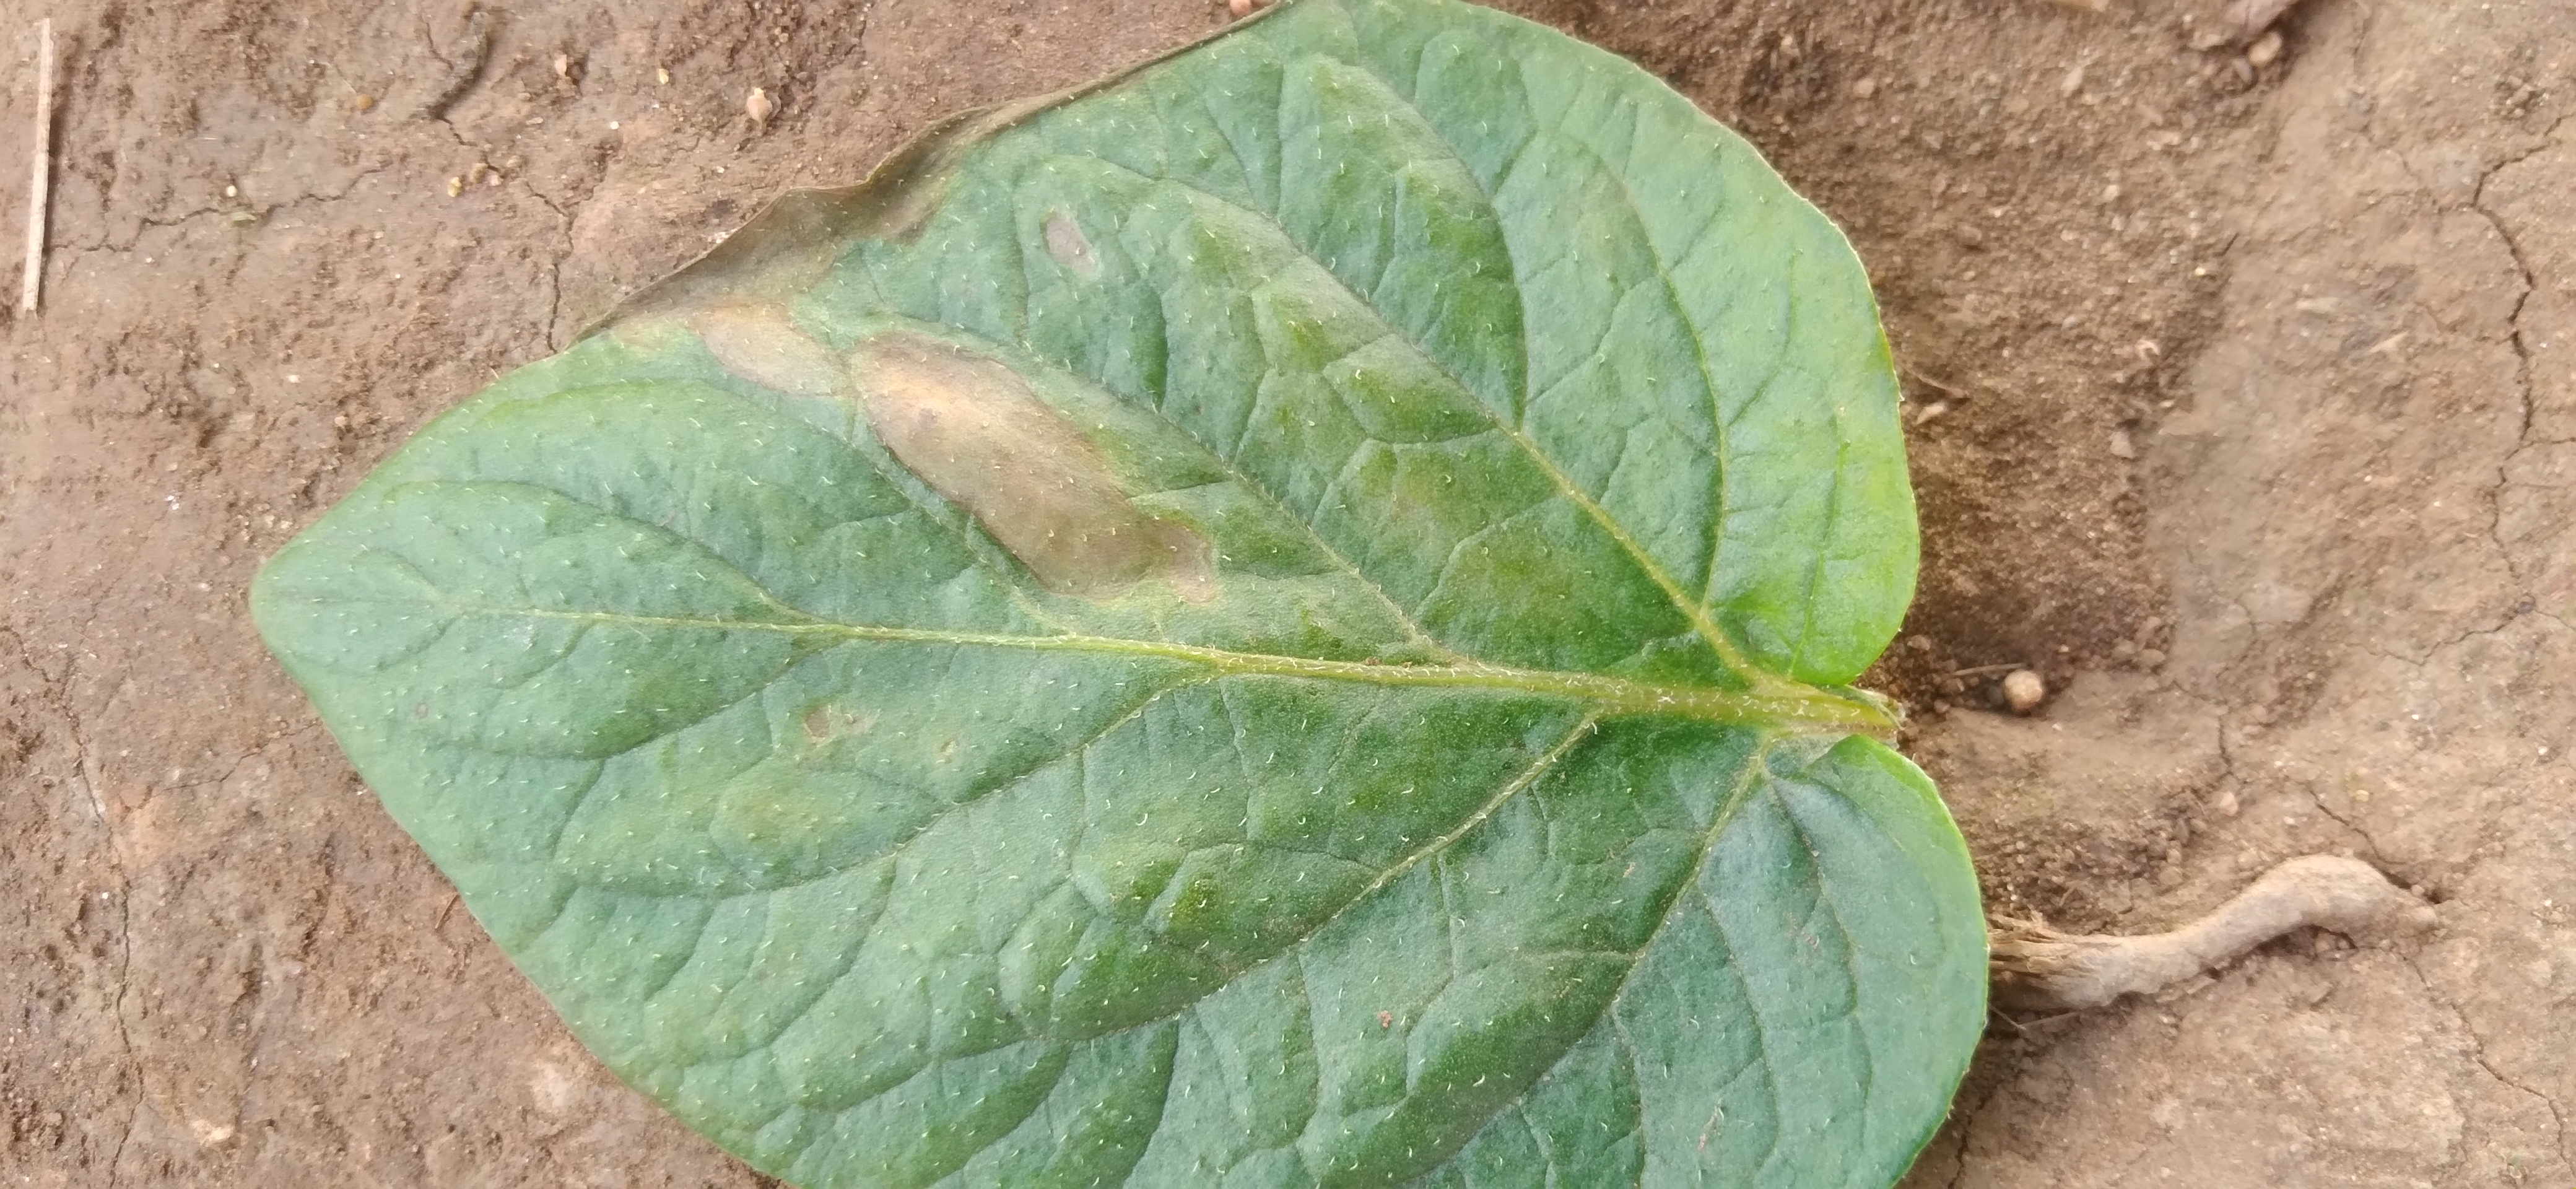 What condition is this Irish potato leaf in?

early blight
